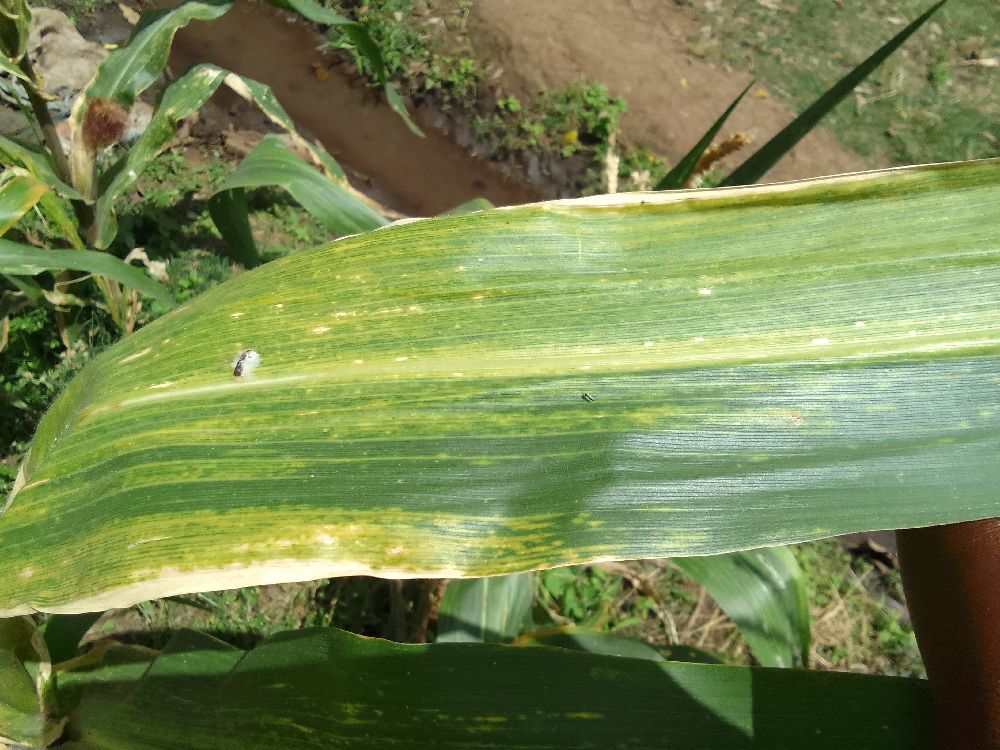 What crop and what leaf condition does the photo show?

maize, maize lethal necrosis
